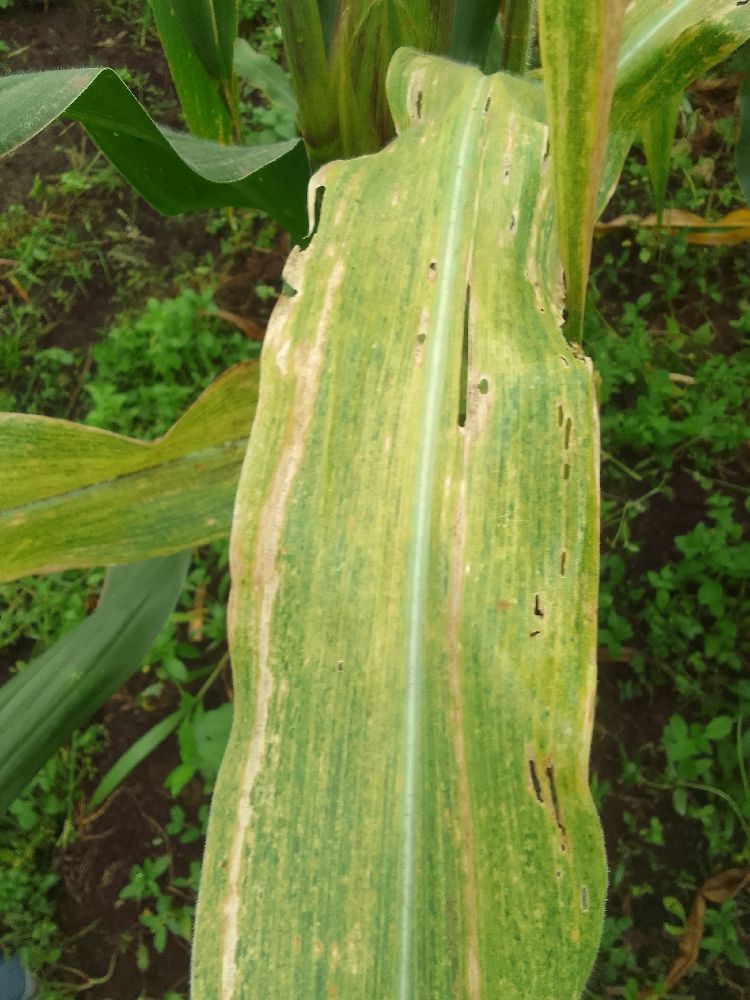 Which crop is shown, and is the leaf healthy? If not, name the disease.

maize, maize lethal necrosis
